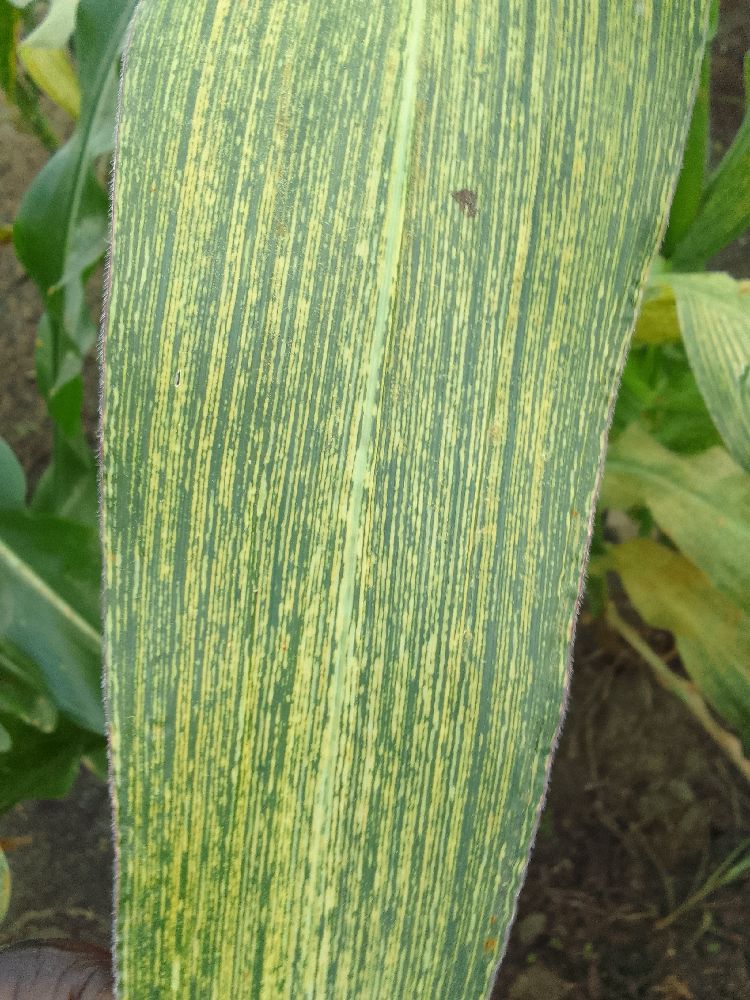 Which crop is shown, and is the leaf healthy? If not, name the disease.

maize, maize streak virus
